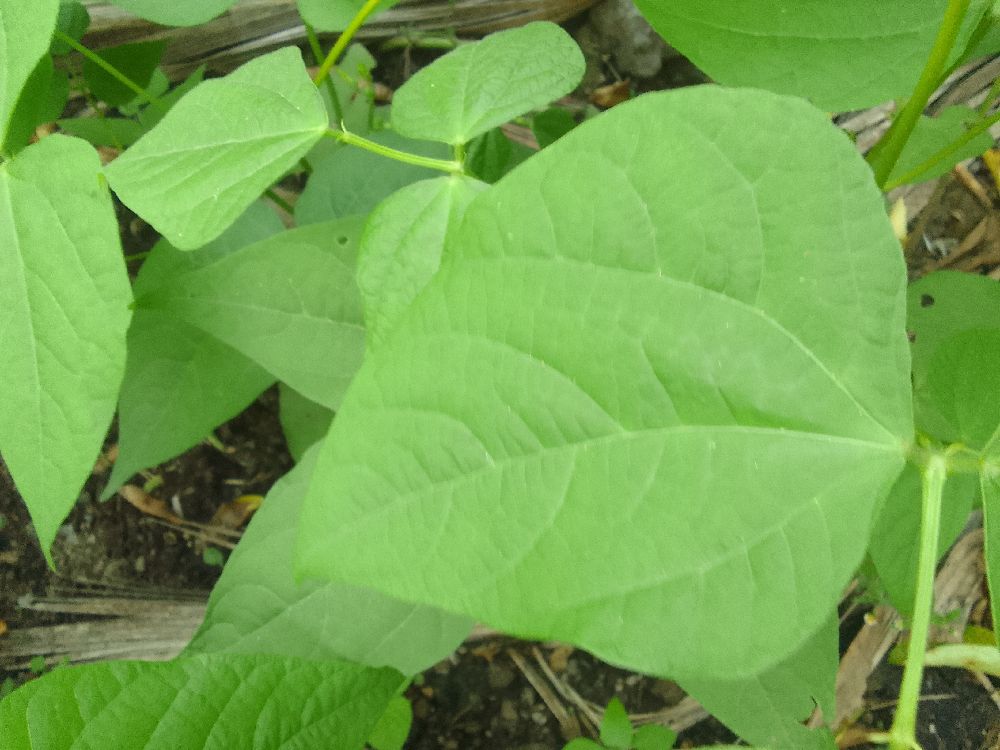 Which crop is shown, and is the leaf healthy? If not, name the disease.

common bean, healthy
